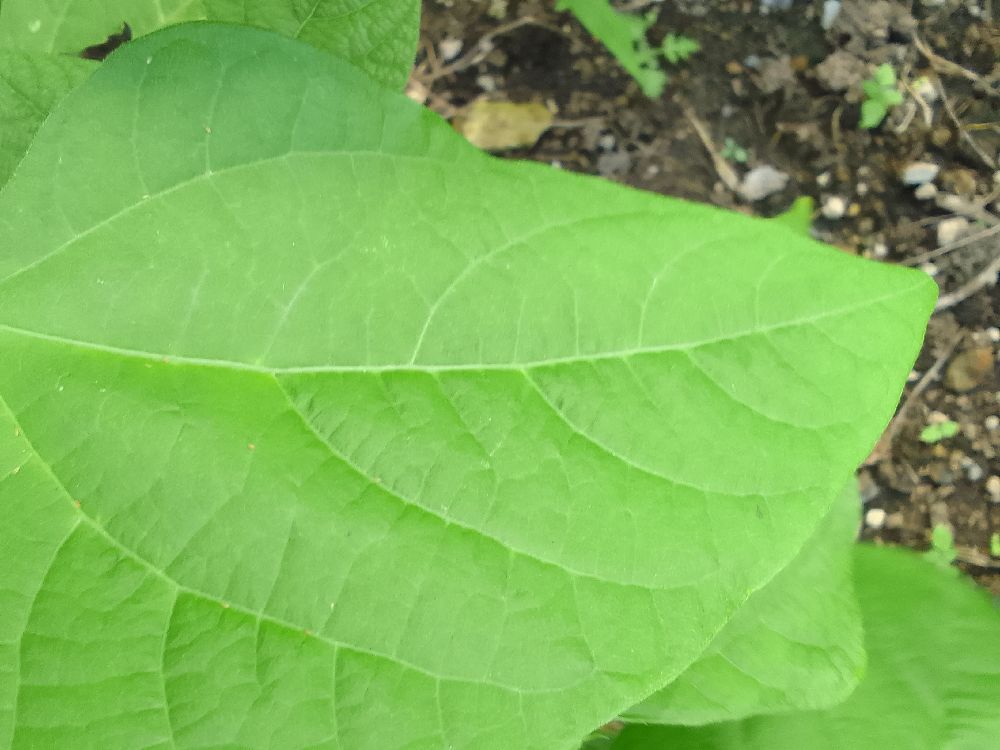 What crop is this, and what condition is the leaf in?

common bean, healthy
